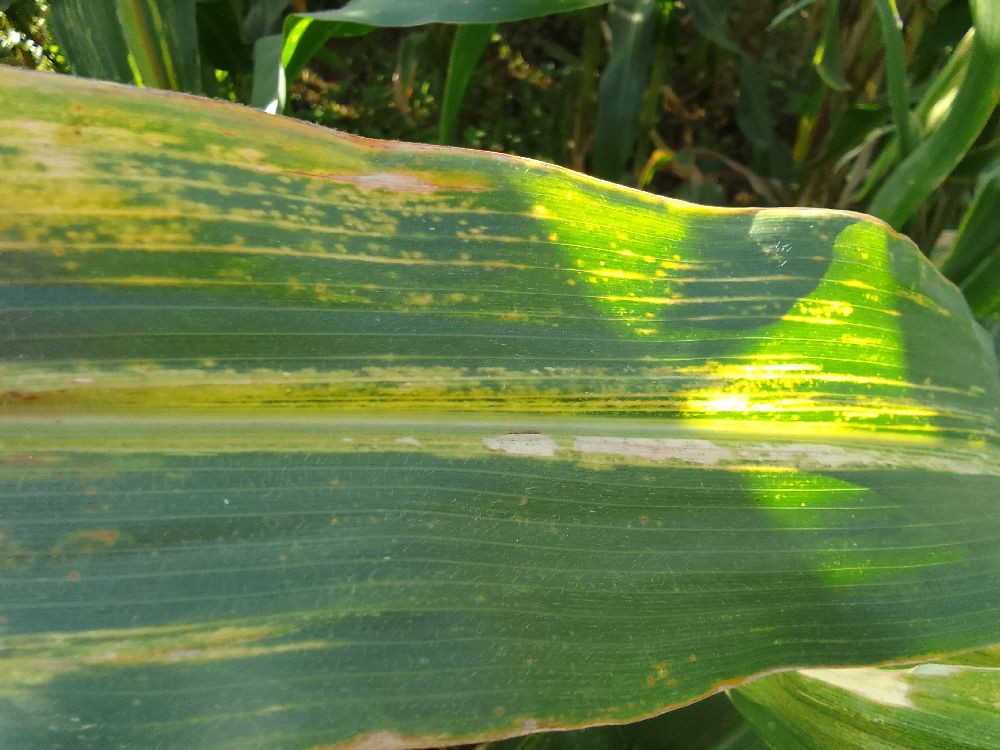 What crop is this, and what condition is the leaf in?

maize, maize lethal necrosis
